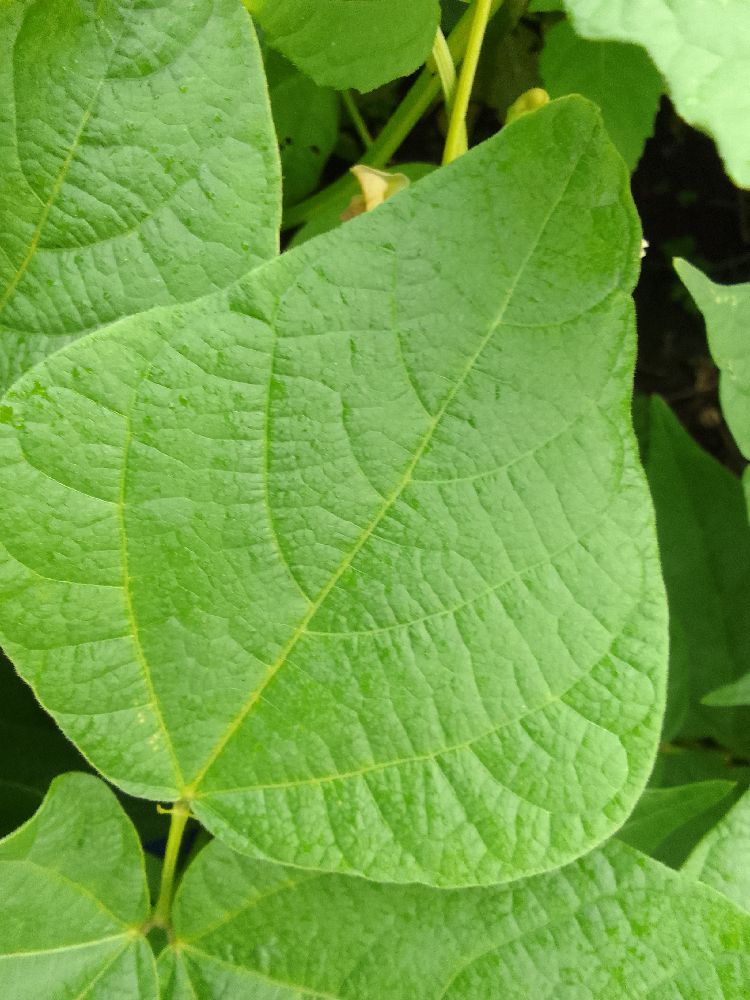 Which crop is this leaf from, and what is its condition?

common bean, healthy
